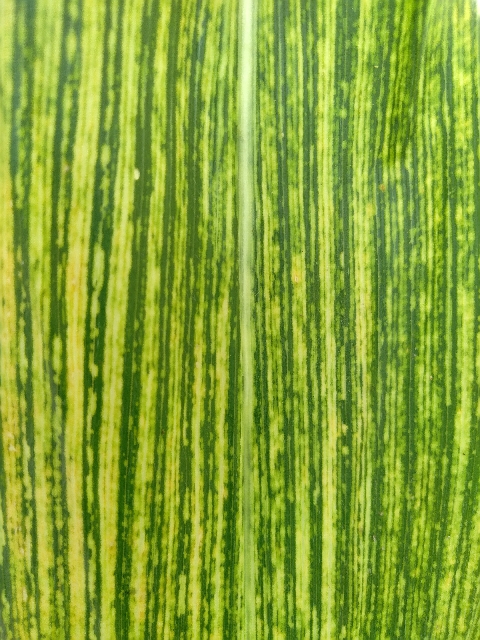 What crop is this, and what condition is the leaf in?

maize, maize streak virus
